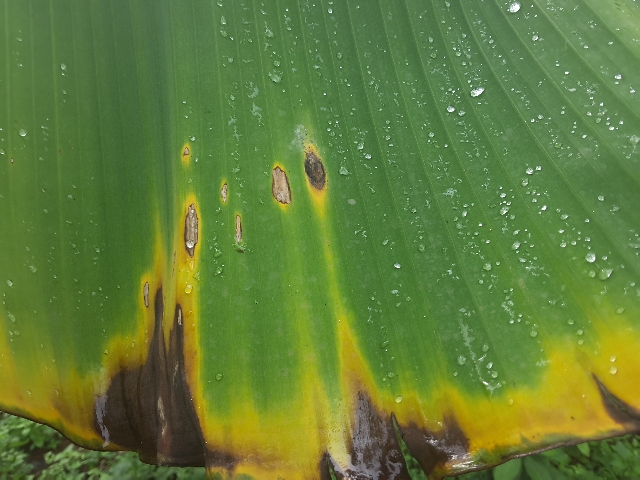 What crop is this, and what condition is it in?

banana, fusarium wilt race 1
